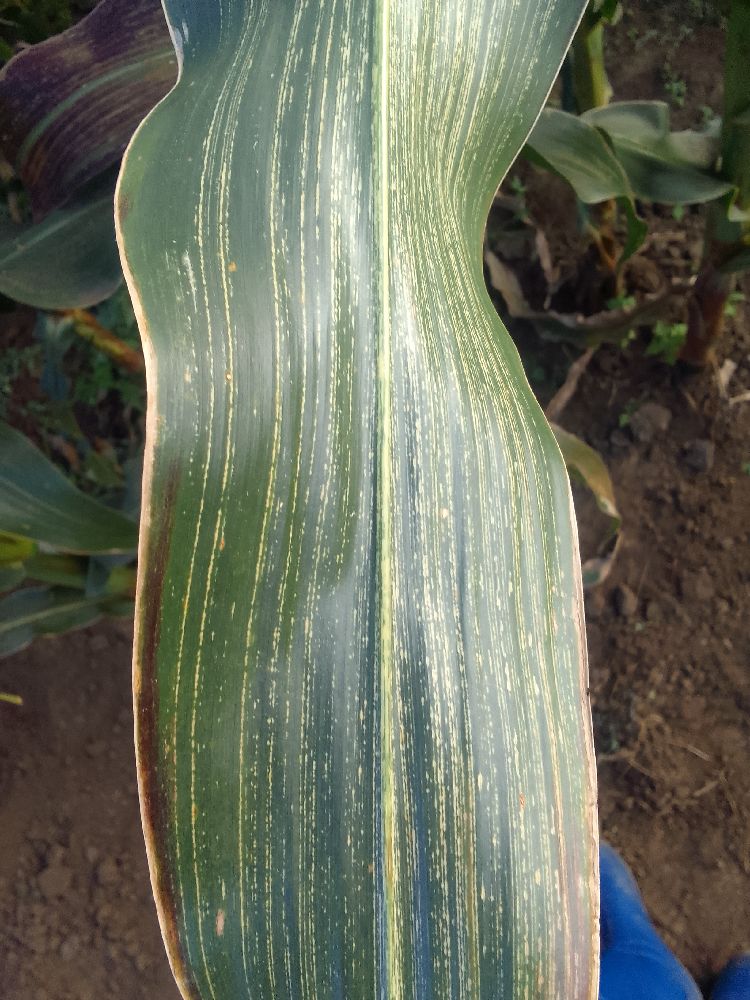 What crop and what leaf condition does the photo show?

maize, maize streak virus
